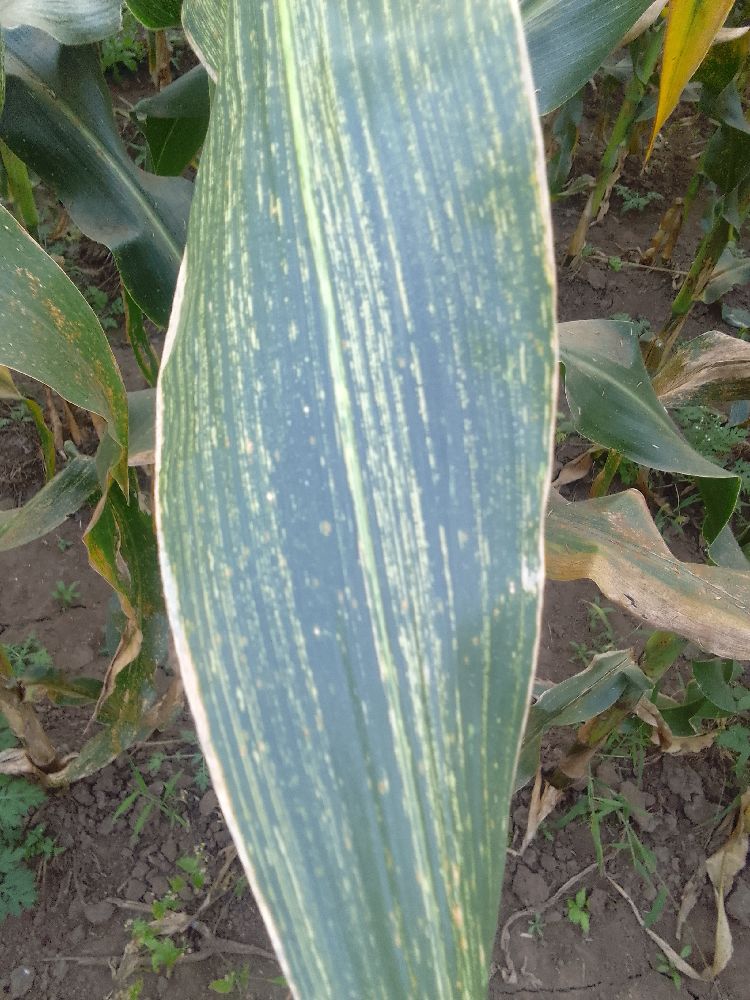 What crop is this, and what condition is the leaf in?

maize, maize streak virus
